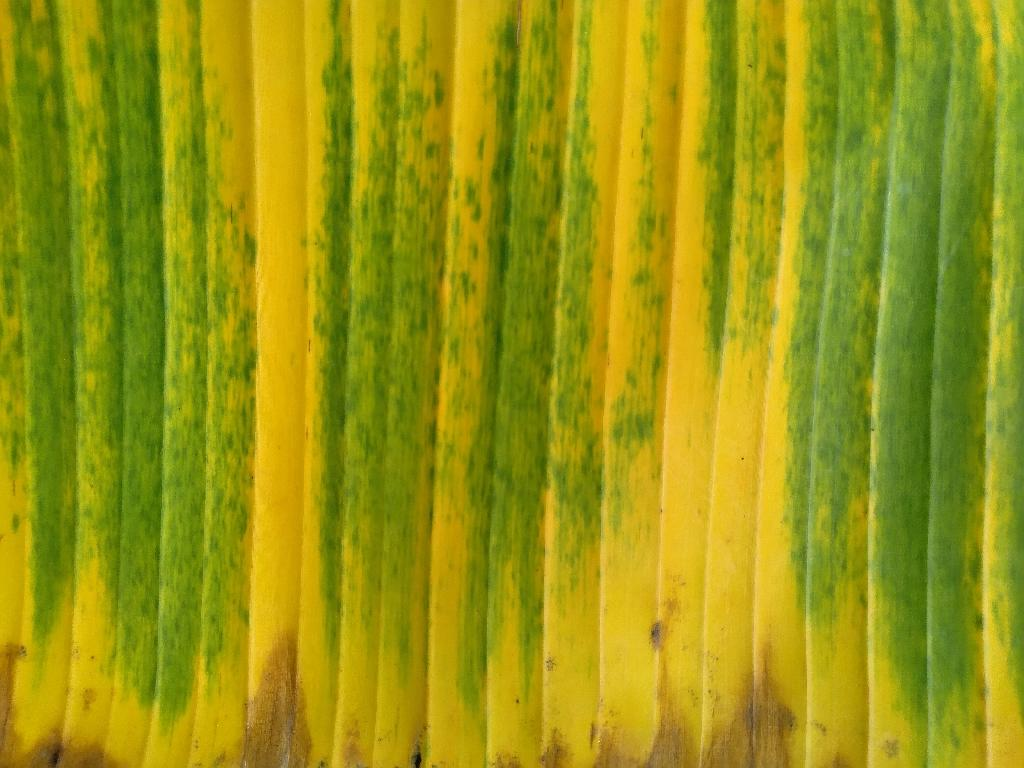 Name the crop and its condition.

banana, fusarium wilt race 1
